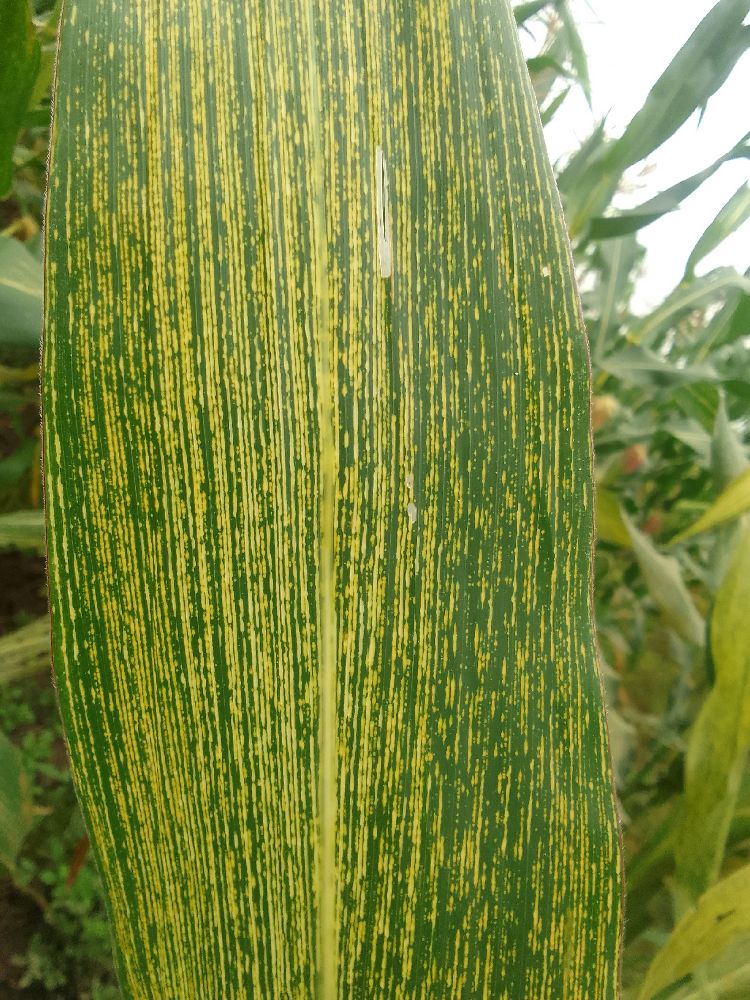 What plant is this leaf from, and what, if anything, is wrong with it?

maize, maize streak virus
